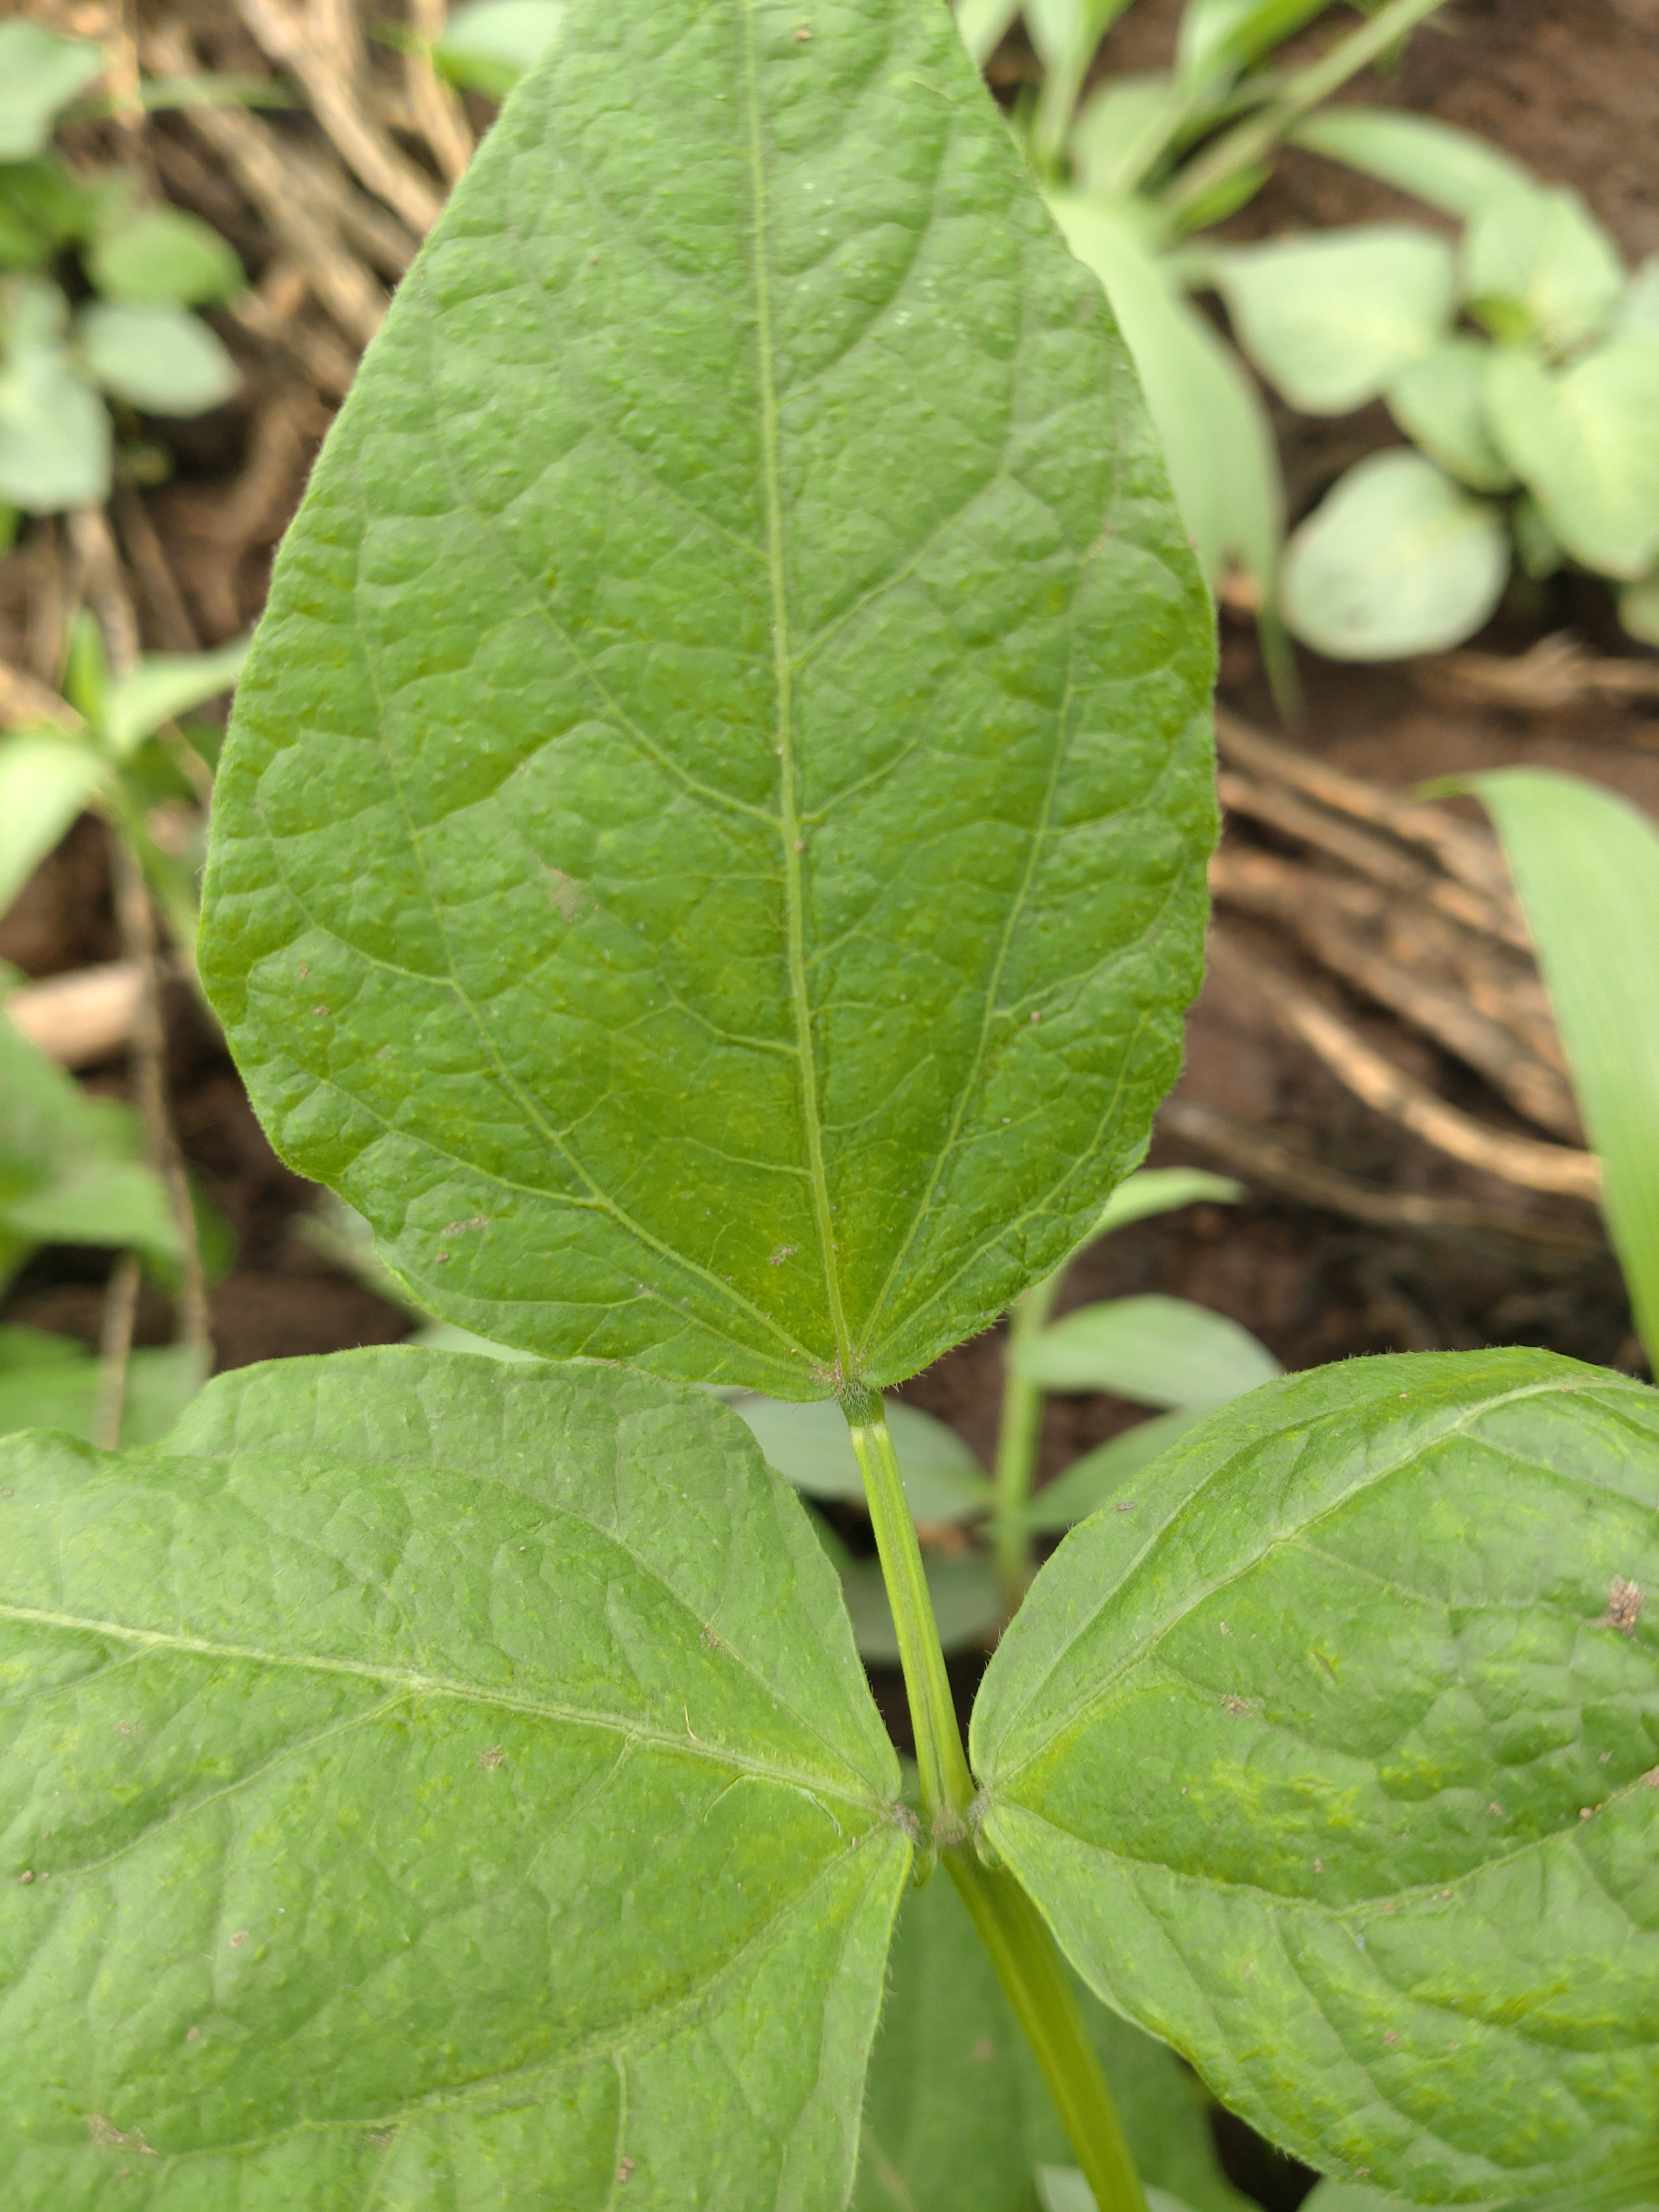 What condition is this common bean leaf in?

healthy
